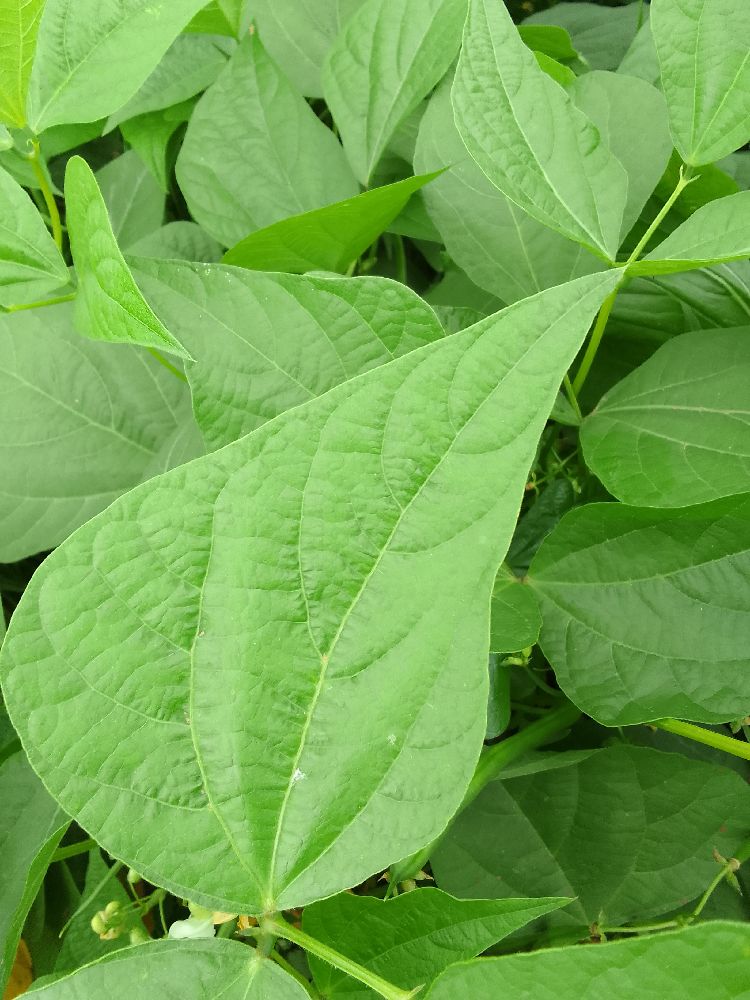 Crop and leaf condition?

common bean, healthy
